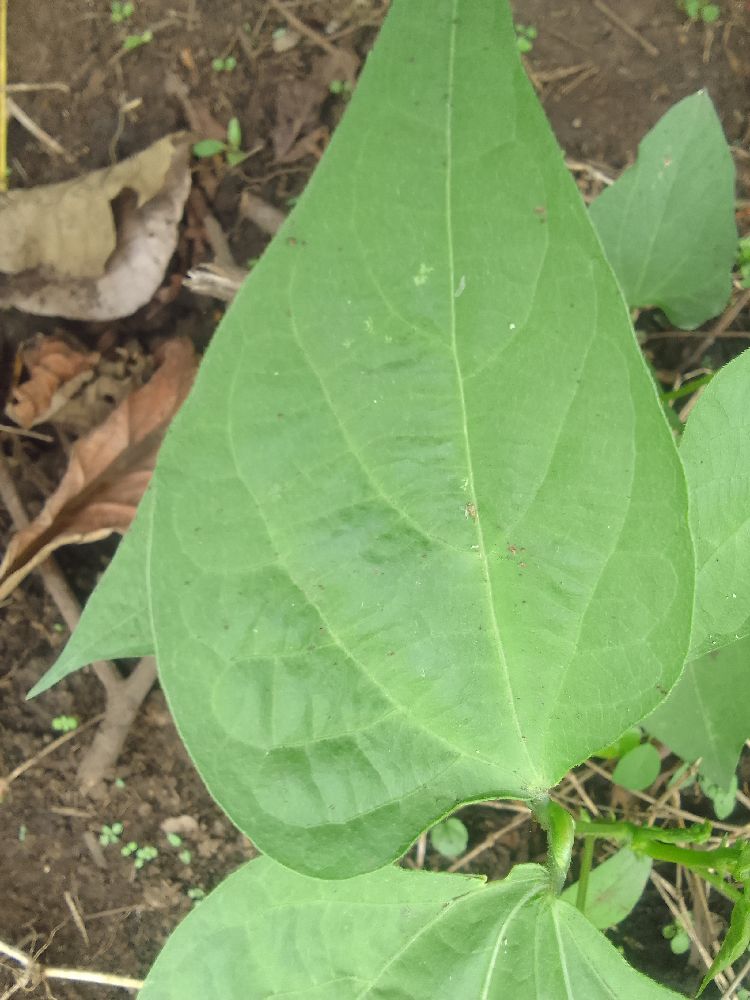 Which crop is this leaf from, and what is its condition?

common bean, healthy
